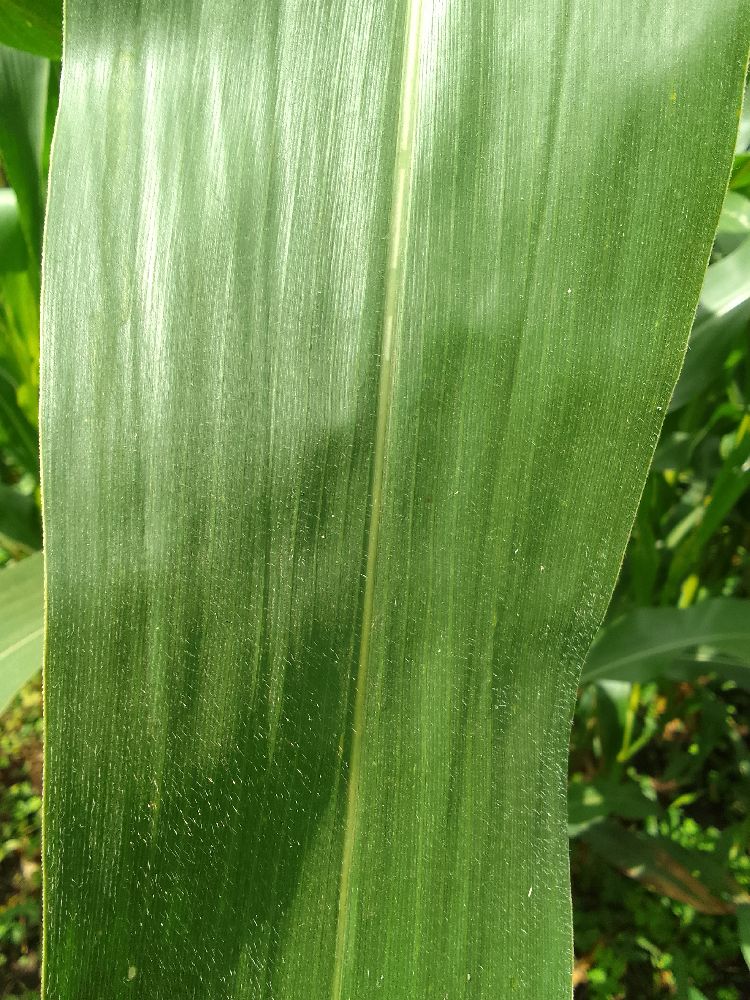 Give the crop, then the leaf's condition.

maize, healthy
